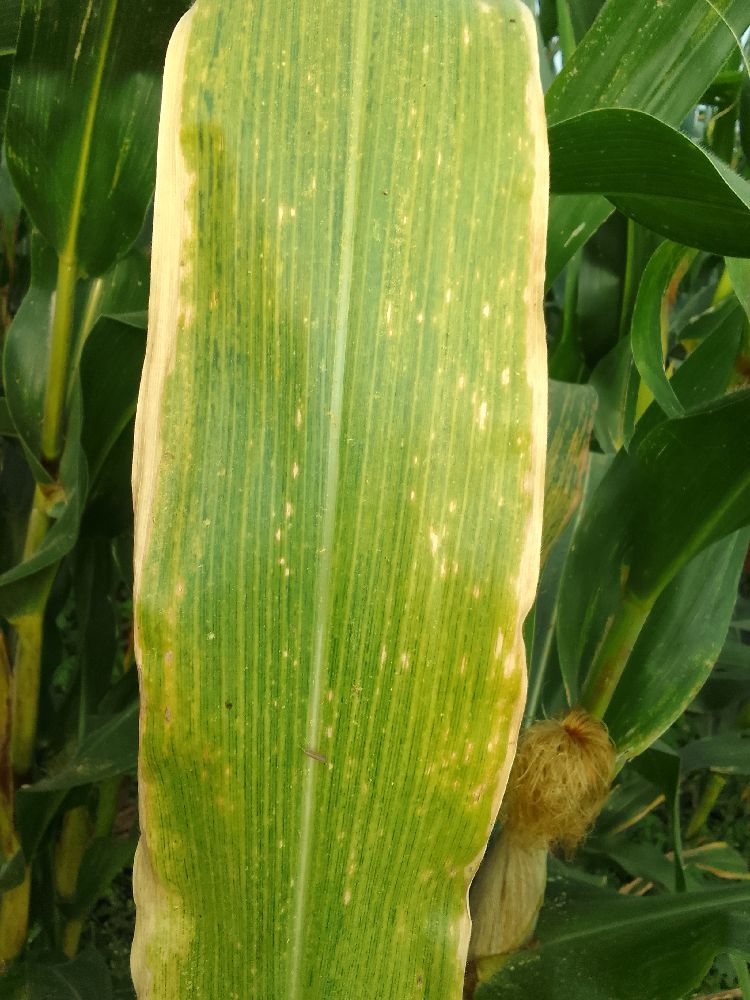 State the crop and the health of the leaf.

maize, maize lethal necrosis
